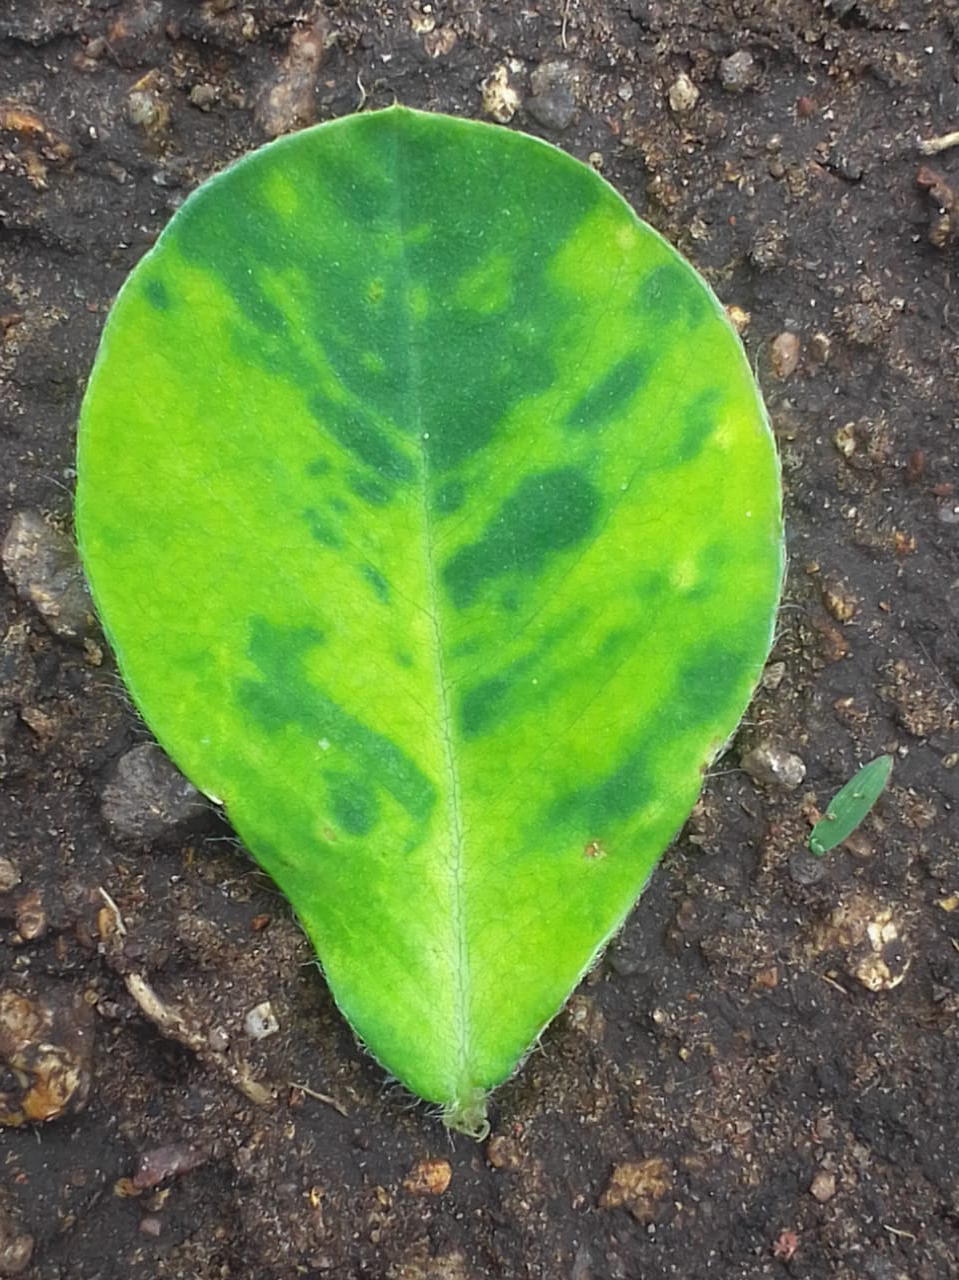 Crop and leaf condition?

peanut, groundnut rosette virus
